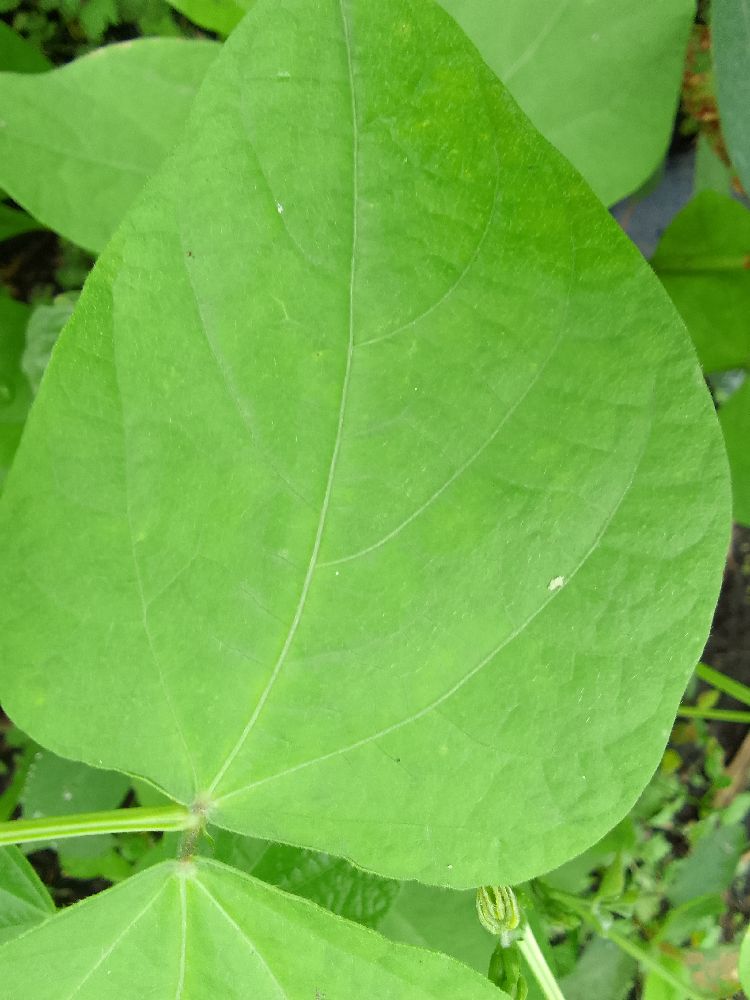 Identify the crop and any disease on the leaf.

common bean, healthy
